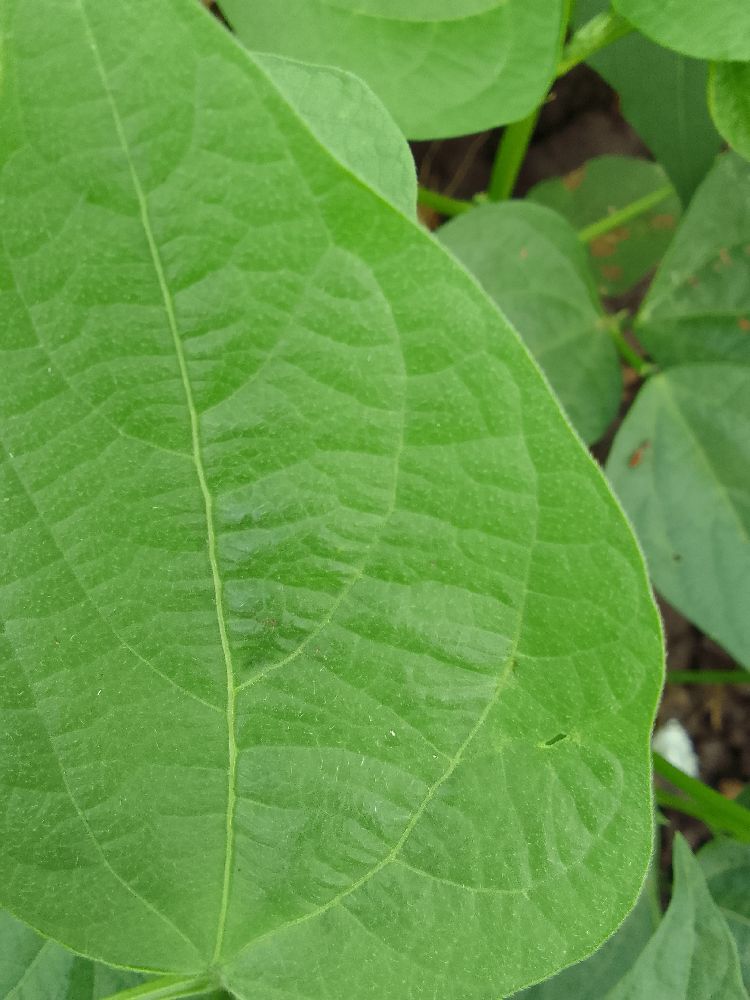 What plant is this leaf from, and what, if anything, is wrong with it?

common bean, healthy
